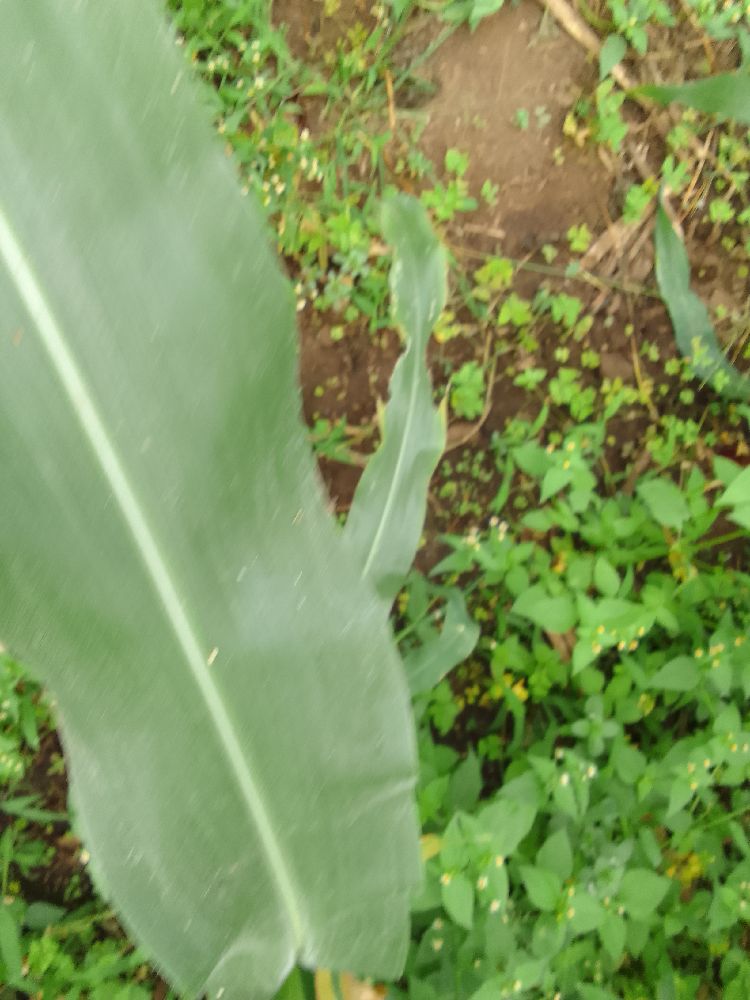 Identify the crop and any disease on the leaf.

maize, healthy
